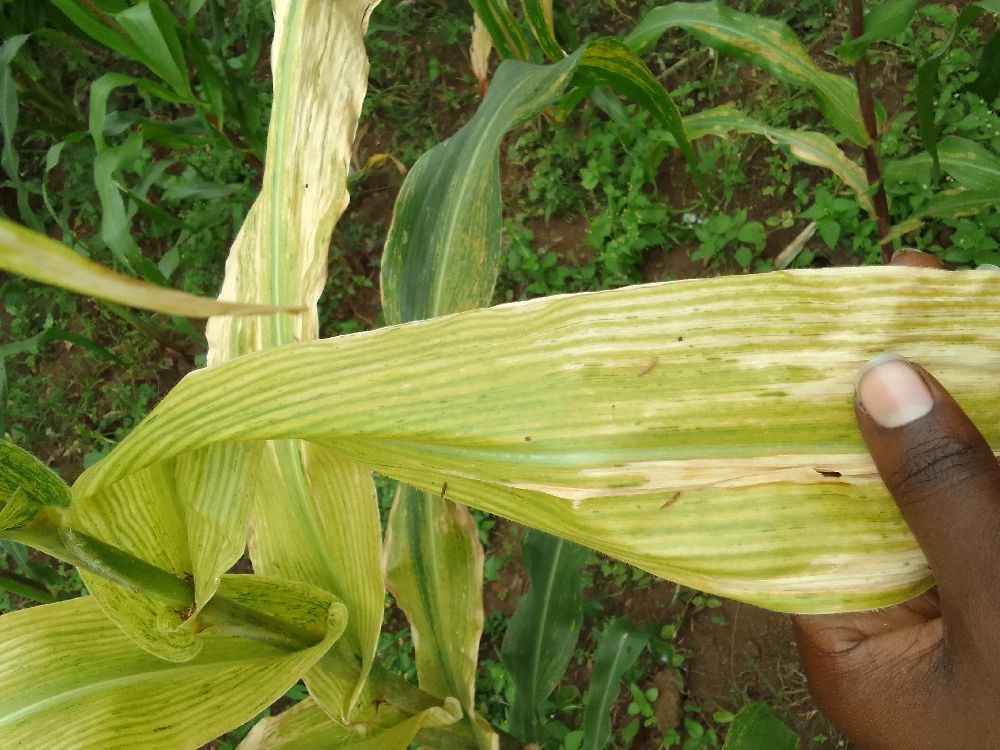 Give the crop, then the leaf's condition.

maize, maize lethal necrosis
